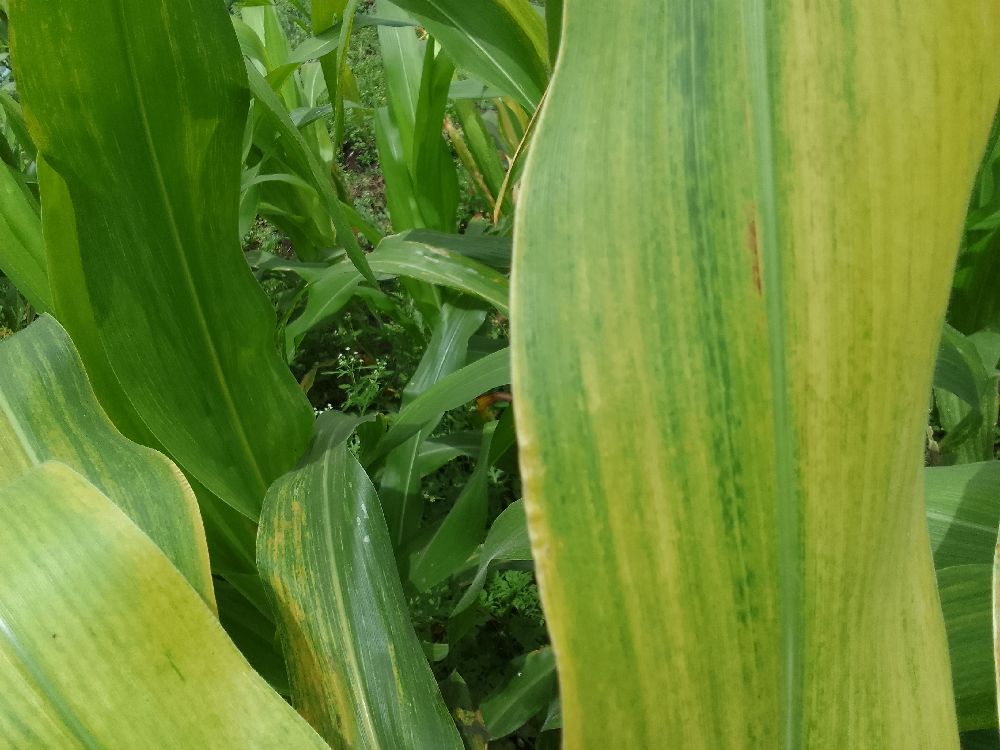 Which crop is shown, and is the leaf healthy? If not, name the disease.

maize, maize lethal necrosis
